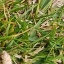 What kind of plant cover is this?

grass
